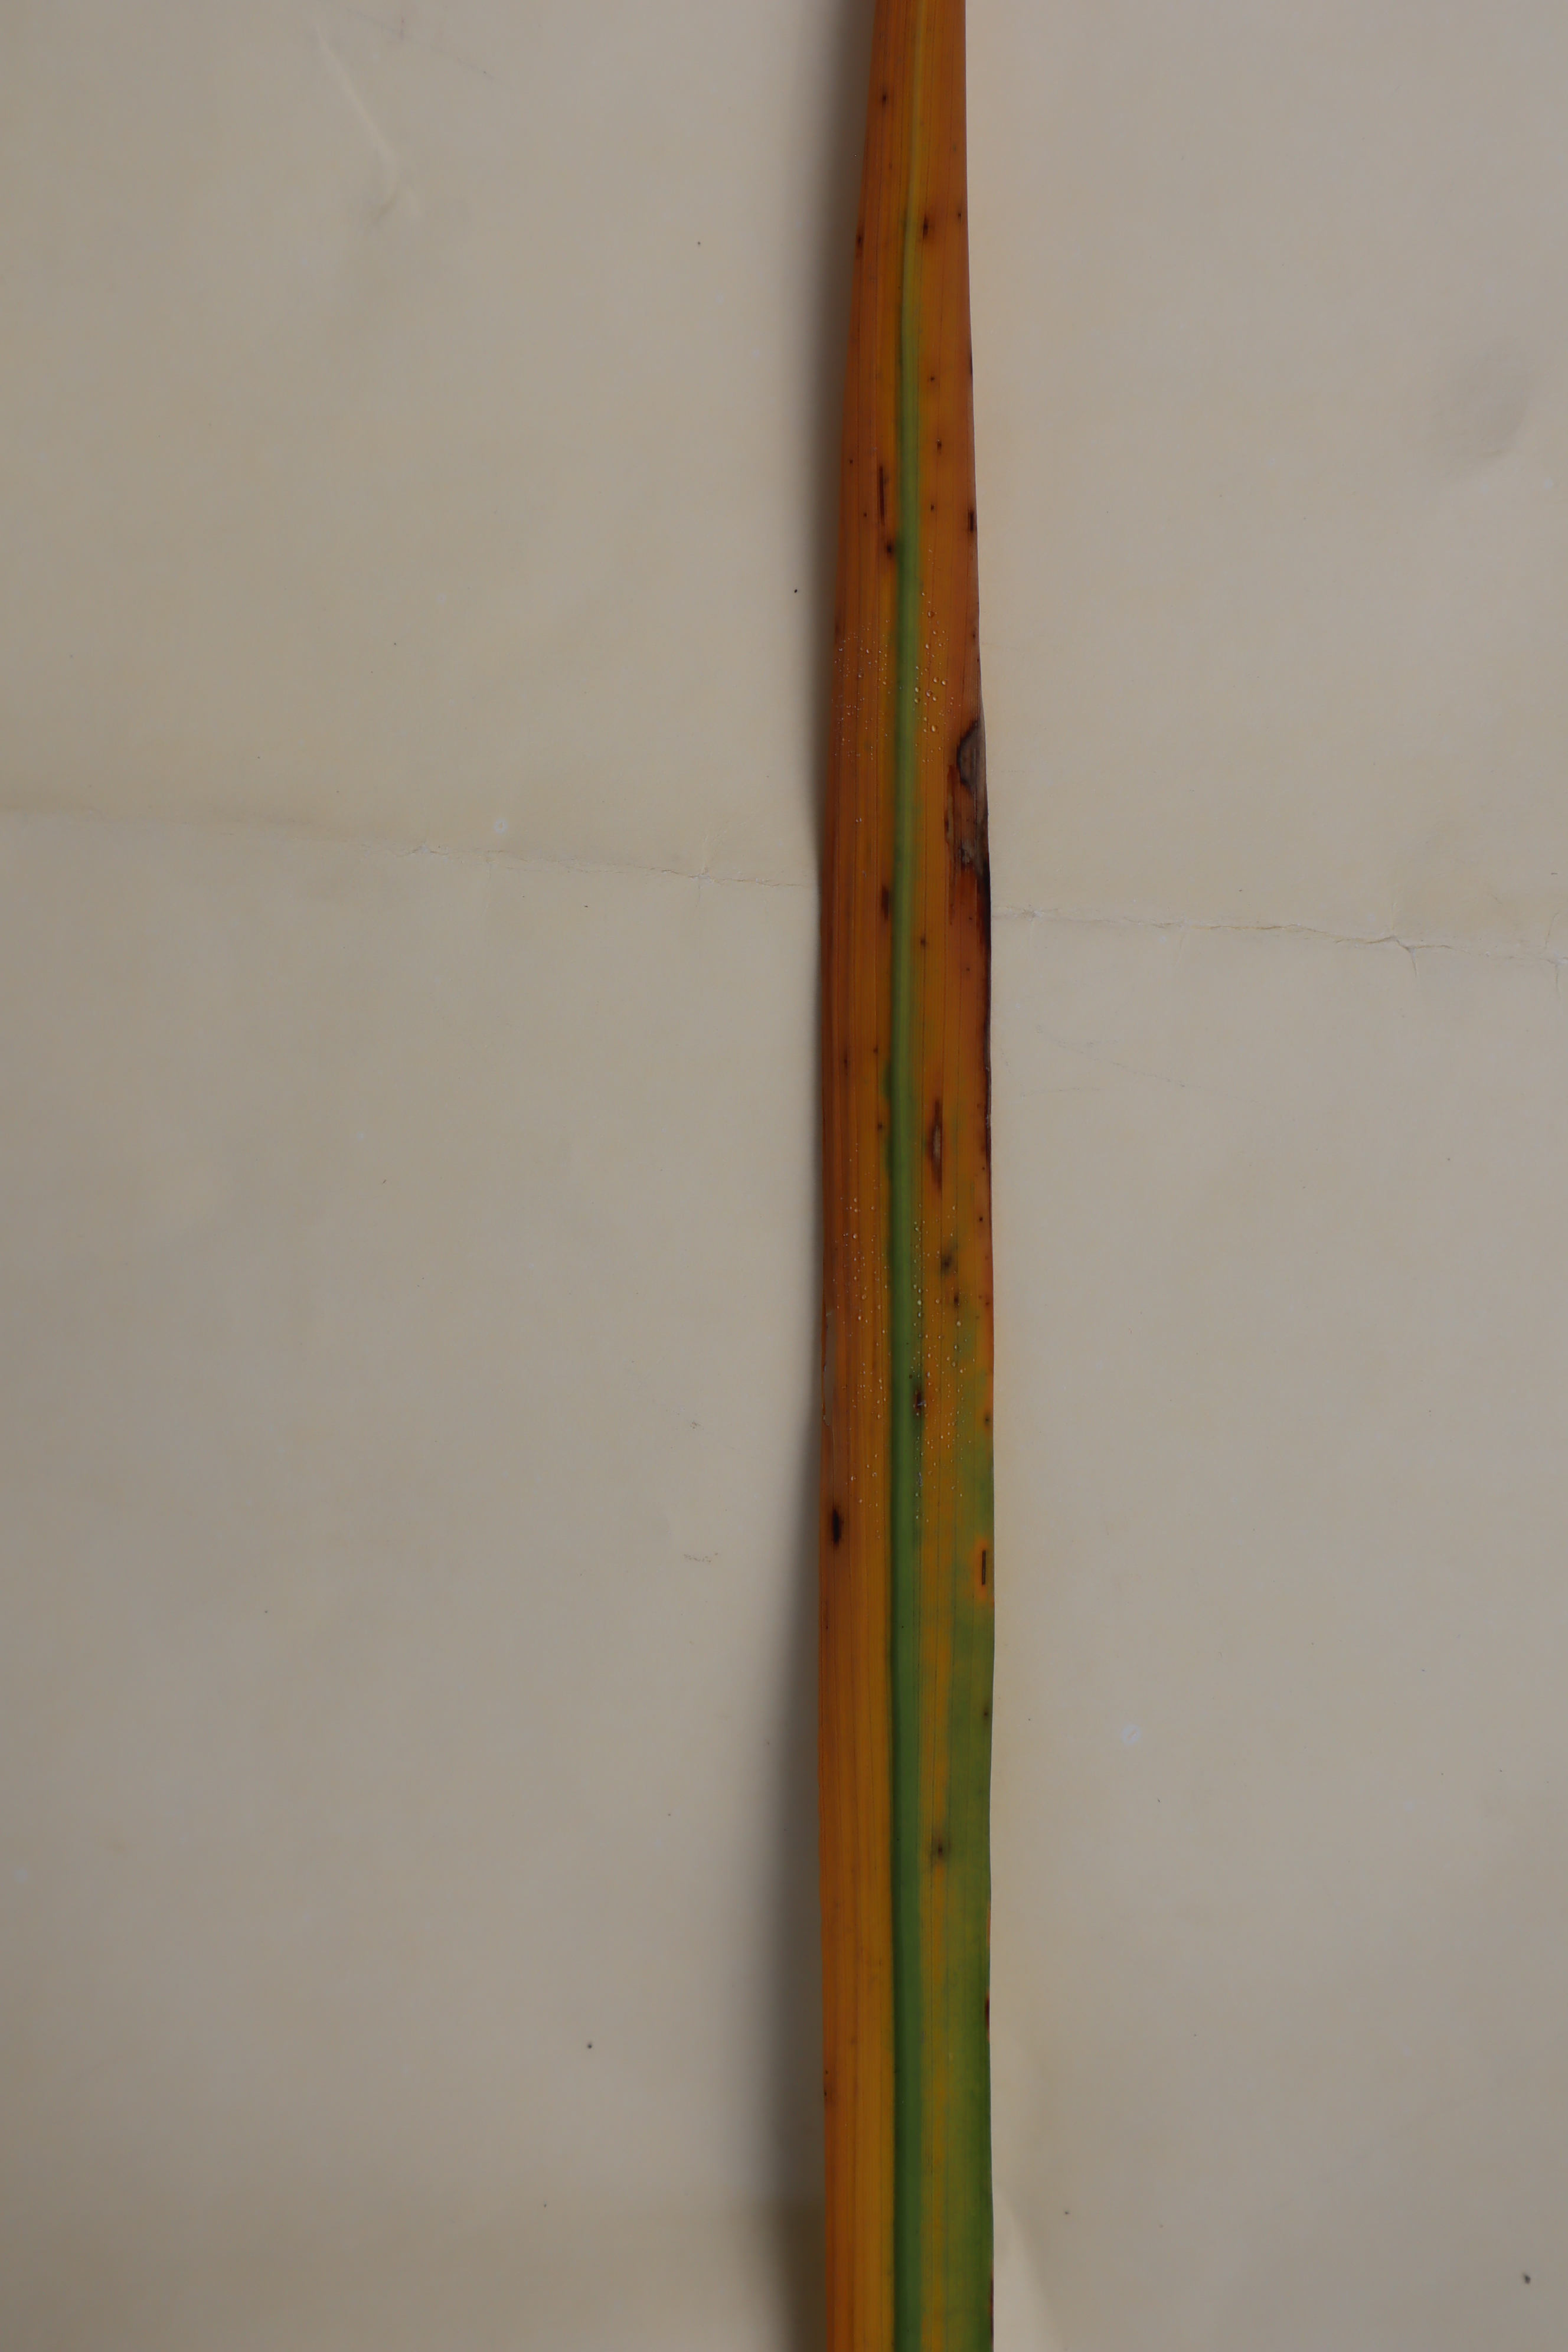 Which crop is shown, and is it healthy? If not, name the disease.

rice, tungro virus disease
